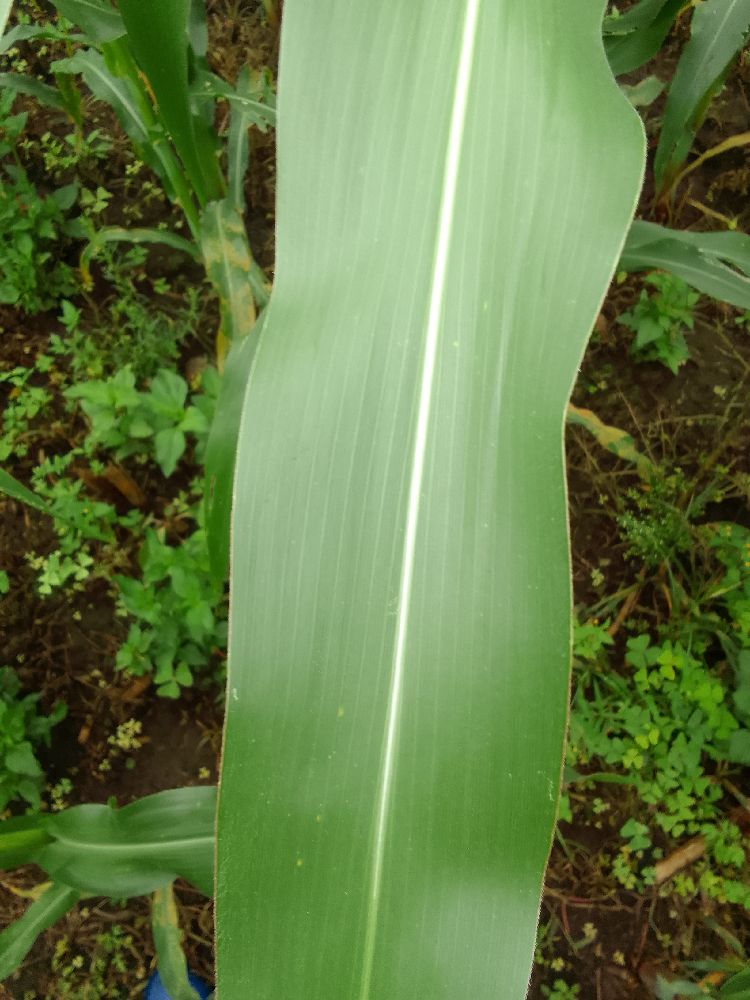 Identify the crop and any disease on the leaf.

maize, healthy
